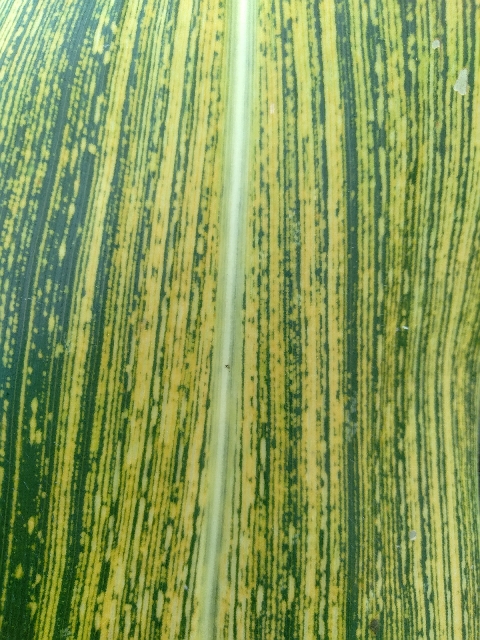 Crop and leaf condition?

maize, maize streak virus
